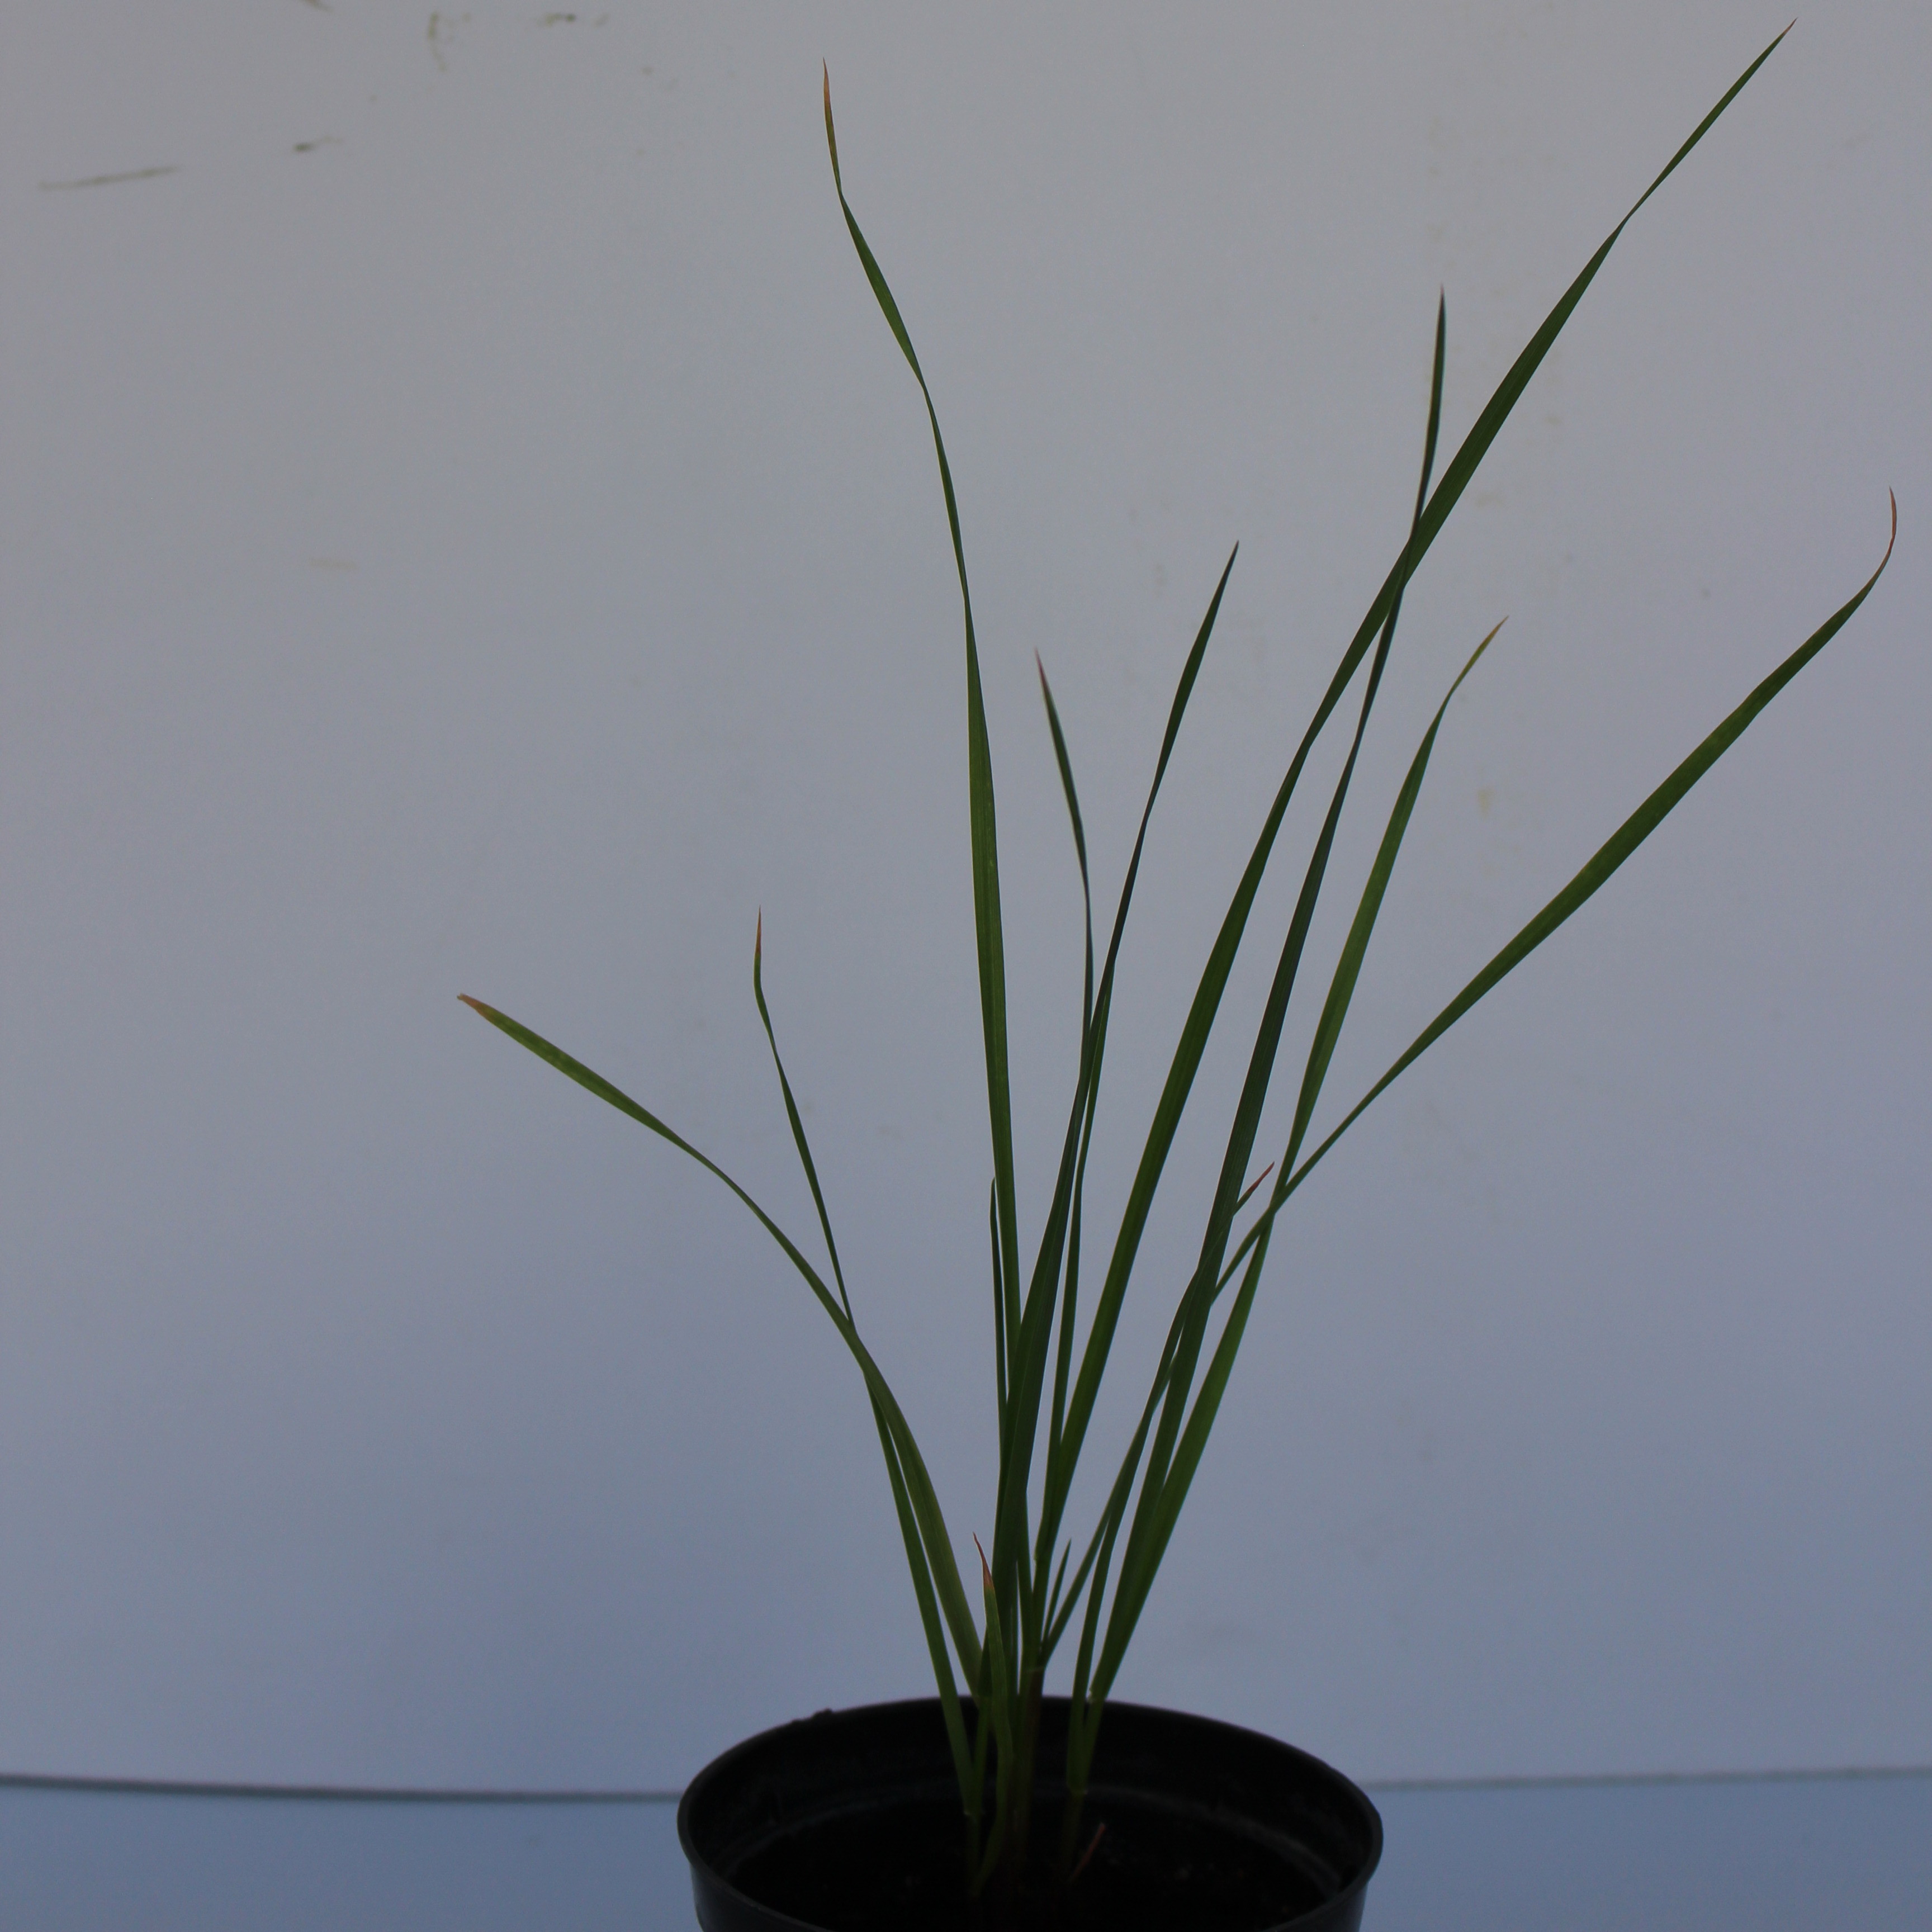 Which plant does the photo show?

Lolium multiflorum
